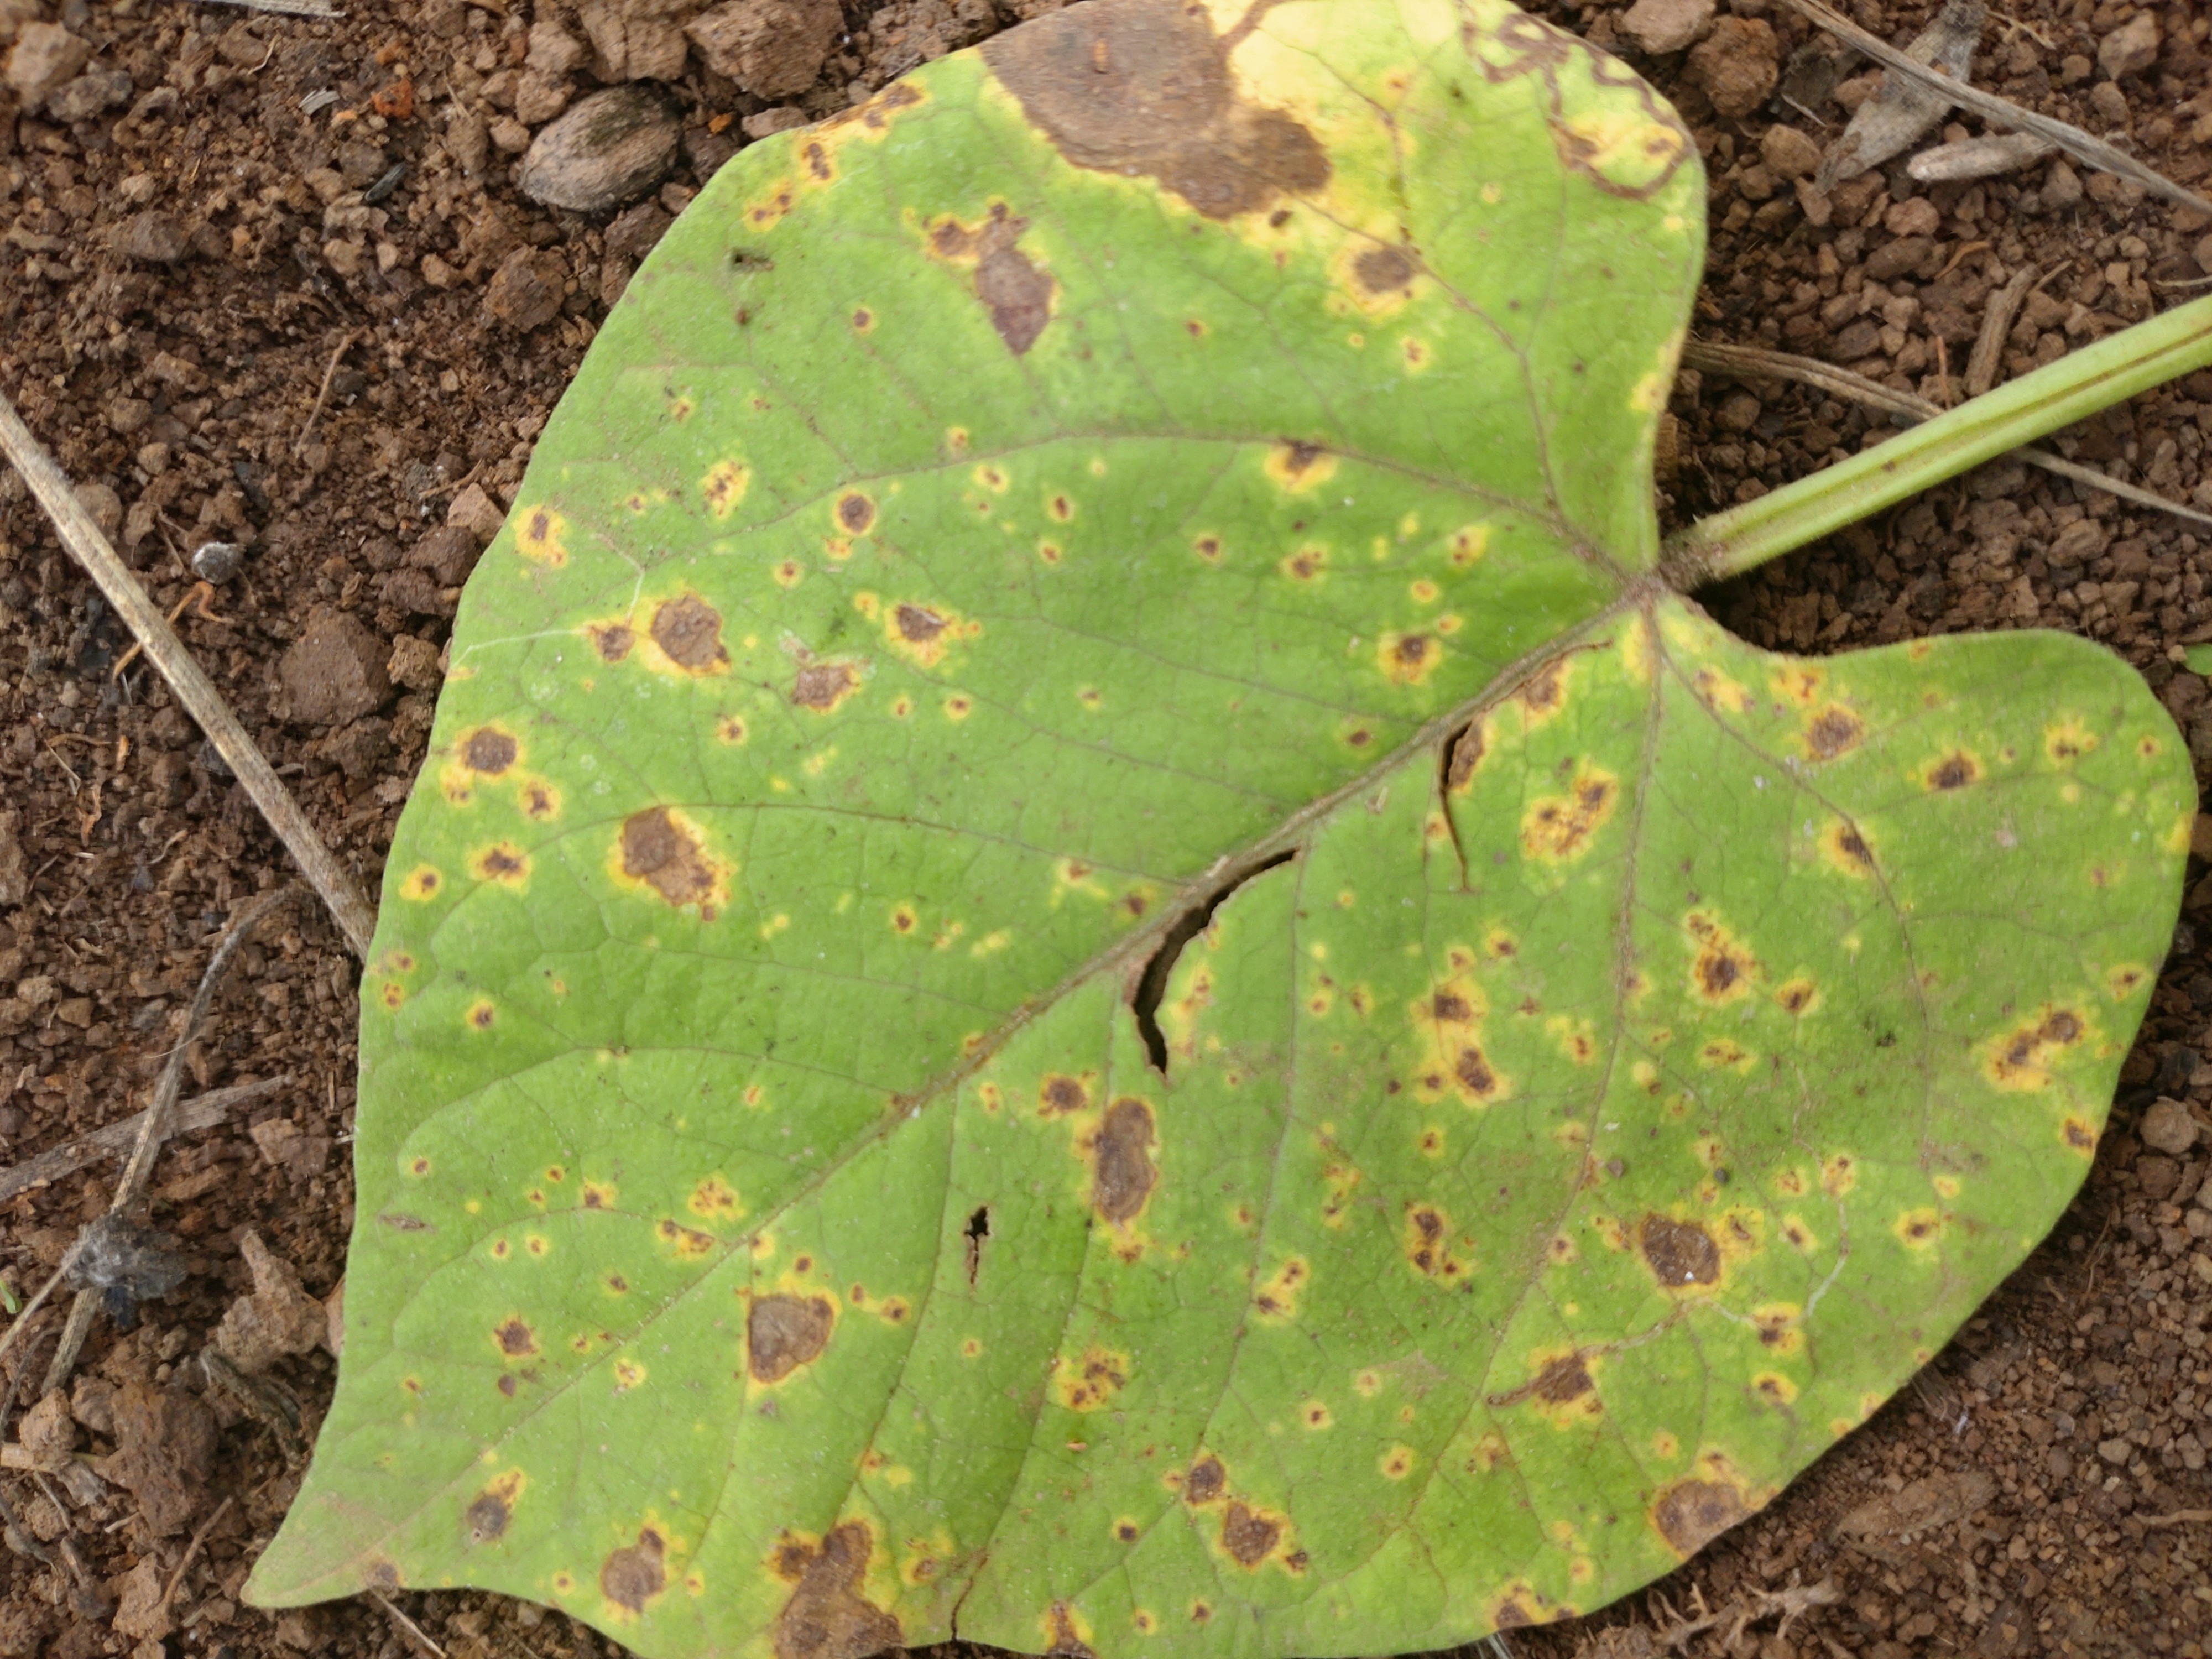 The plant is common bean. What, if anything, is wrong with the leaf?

rust
